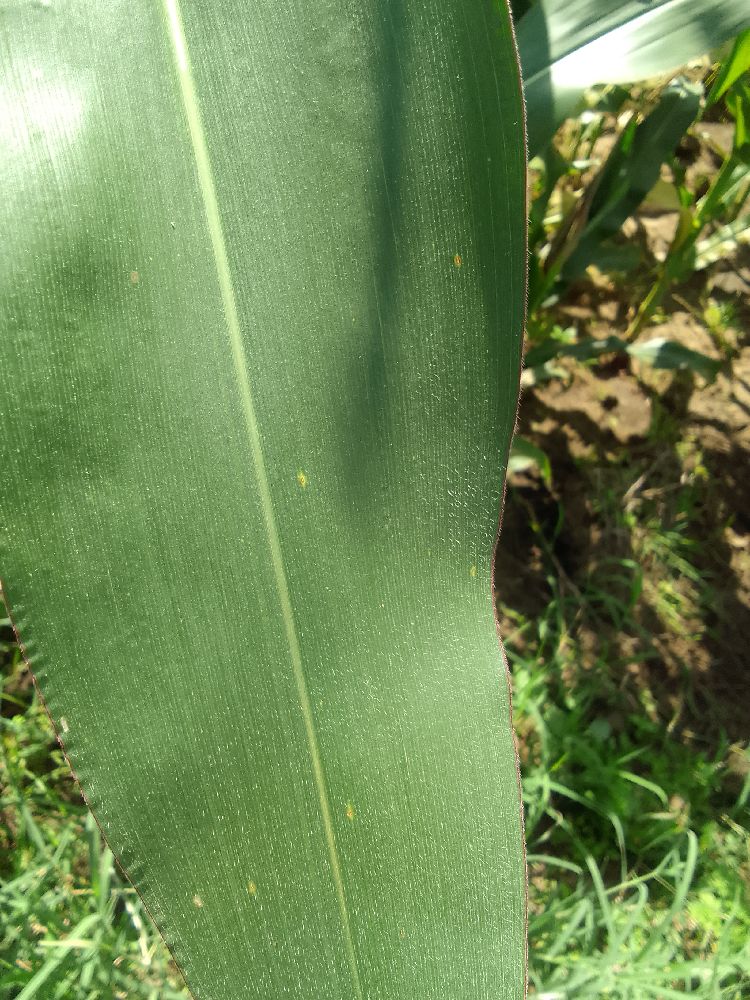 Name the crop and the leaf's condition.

maize, healthy
